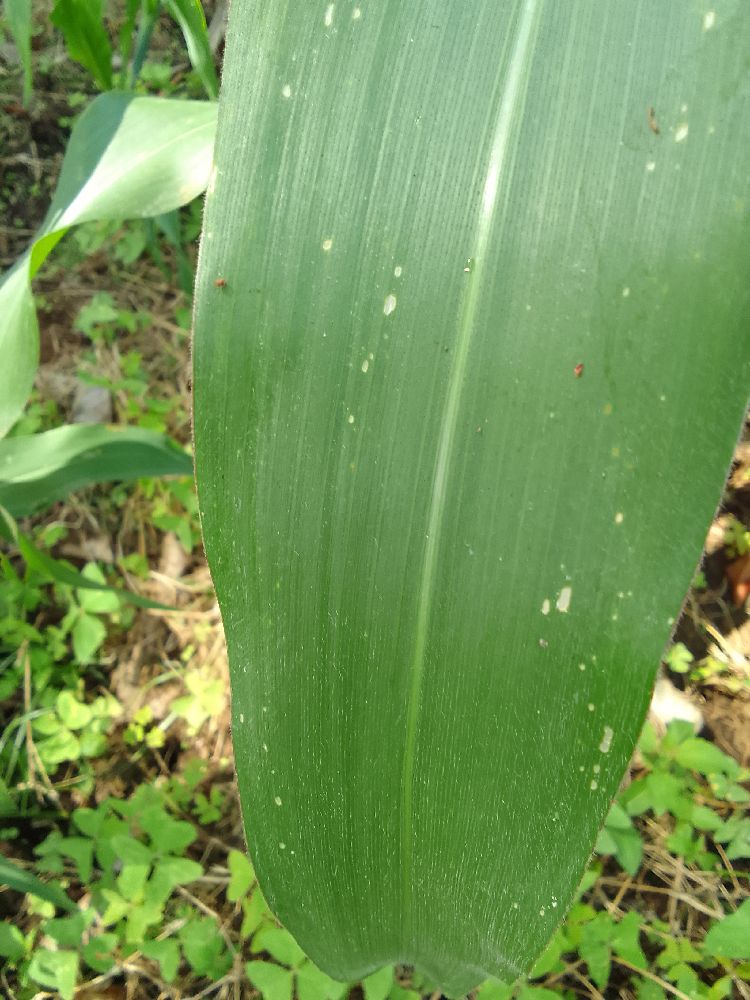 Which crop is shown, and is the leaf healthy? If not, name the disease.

maize, healthy
